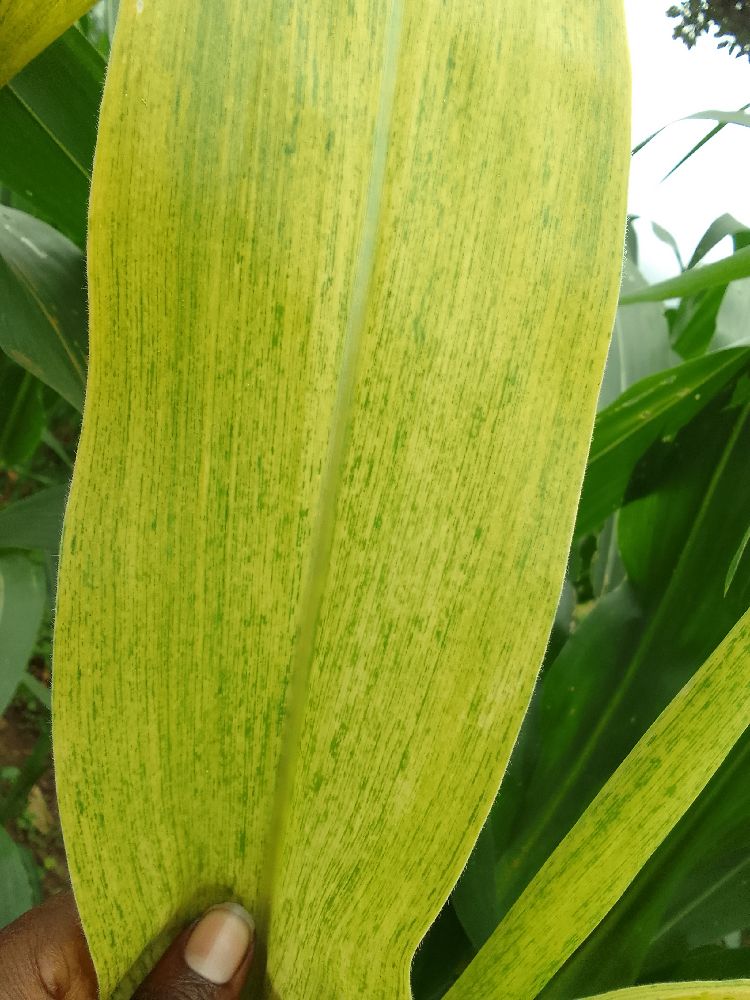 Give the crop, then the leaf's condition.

maize, maize lethal necrosis
